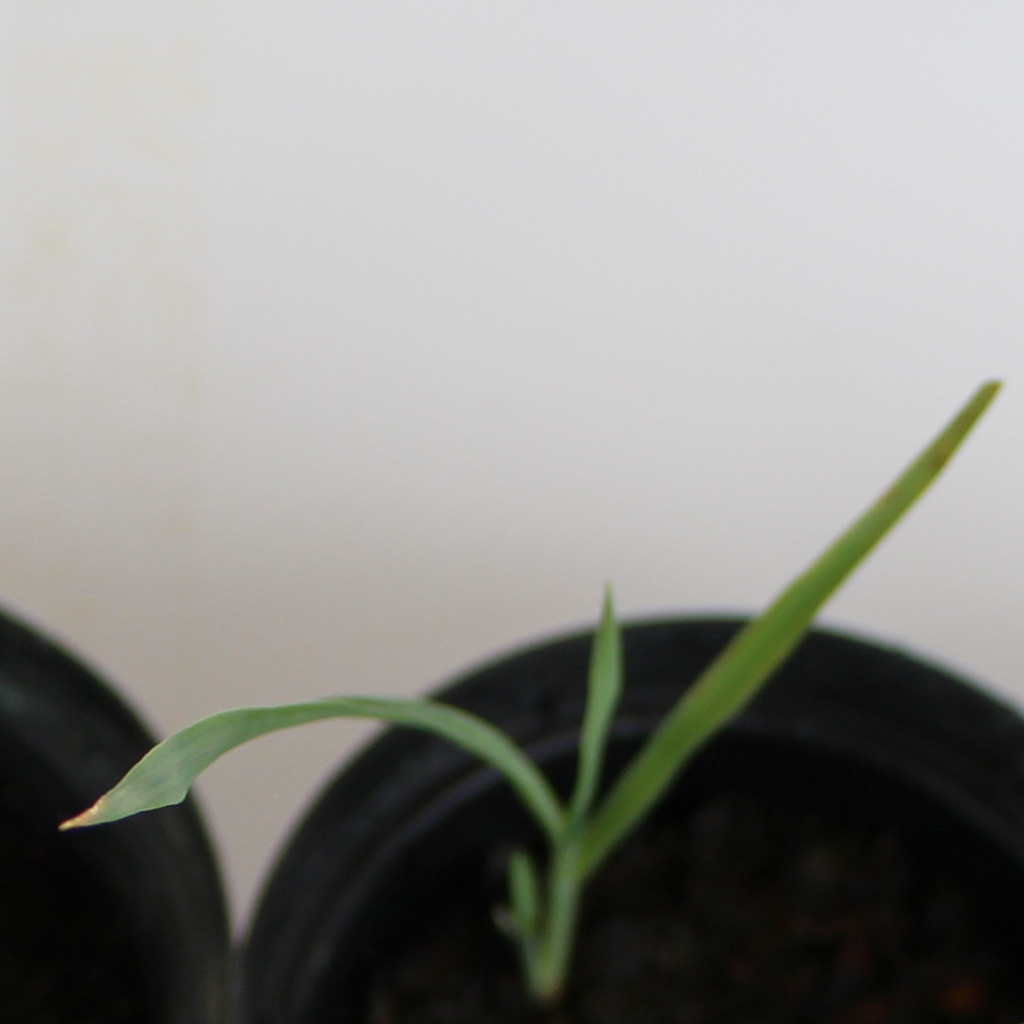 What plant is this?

Avena sterilis
